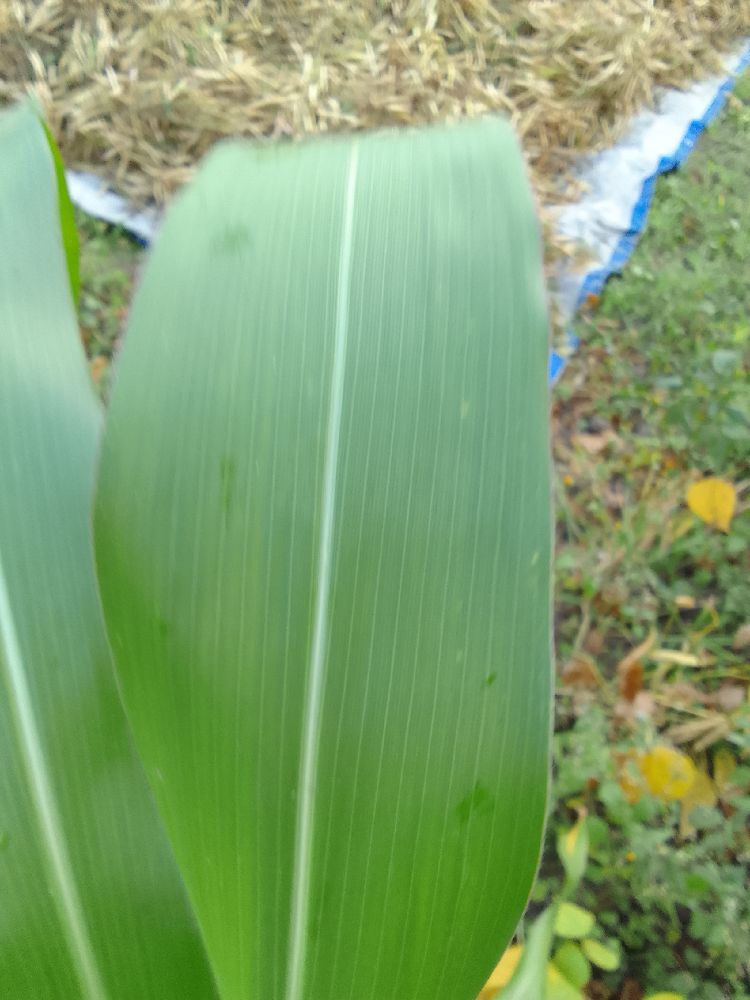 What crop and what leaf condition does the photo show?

maize, healthy
